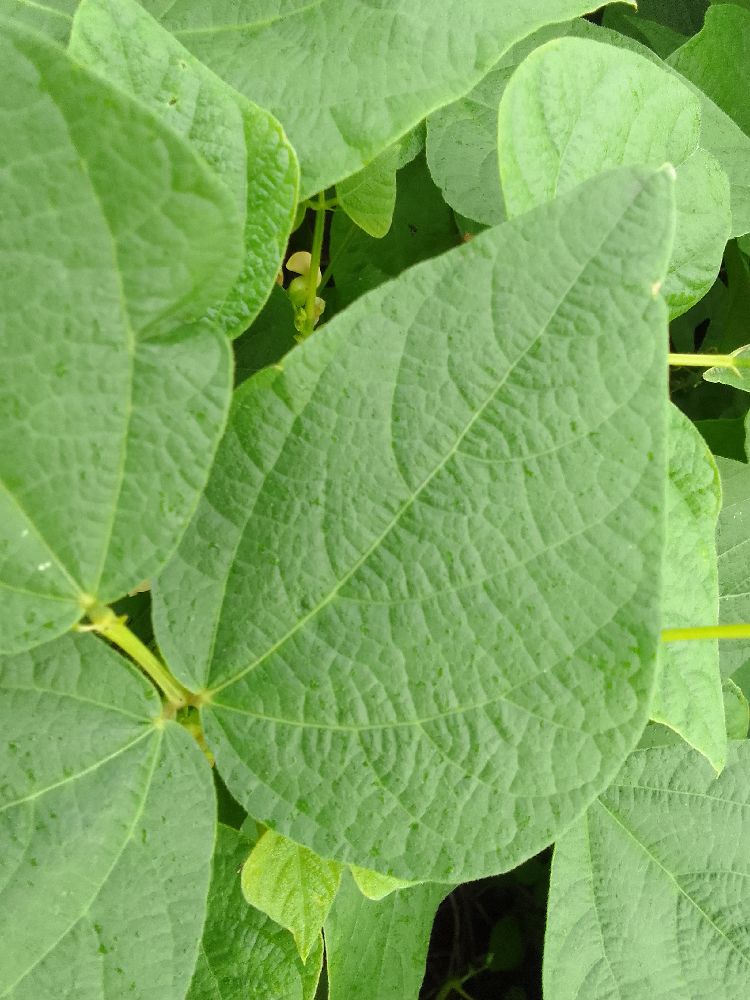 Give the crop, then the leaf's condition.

common bean, healthy
